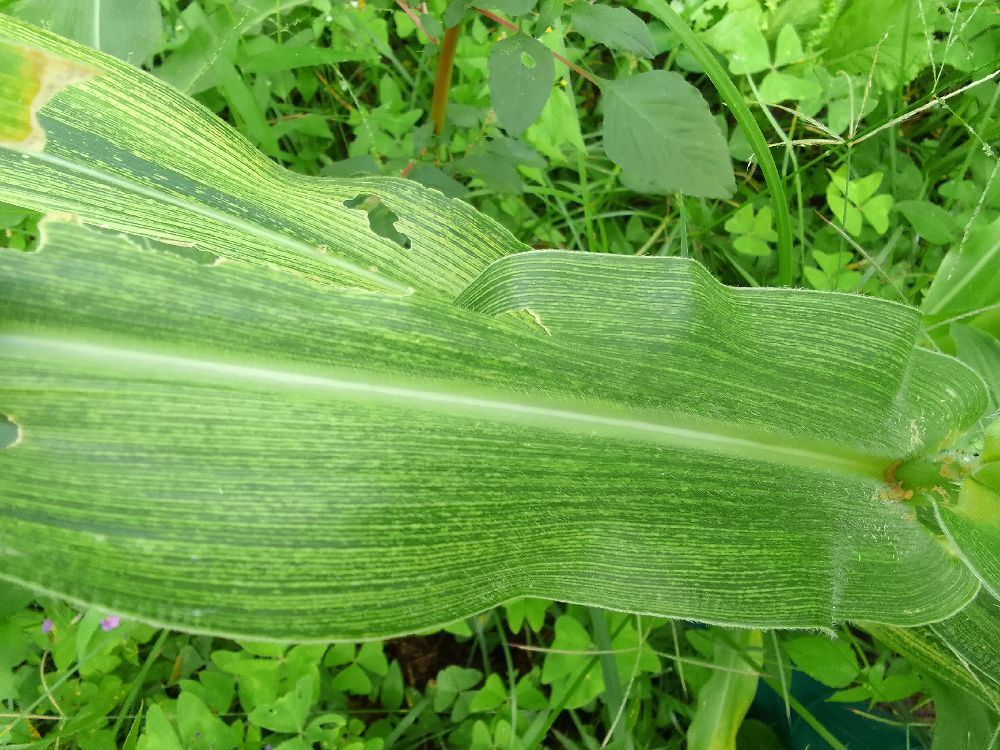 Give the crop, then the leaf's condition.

maize, maize streak virus
